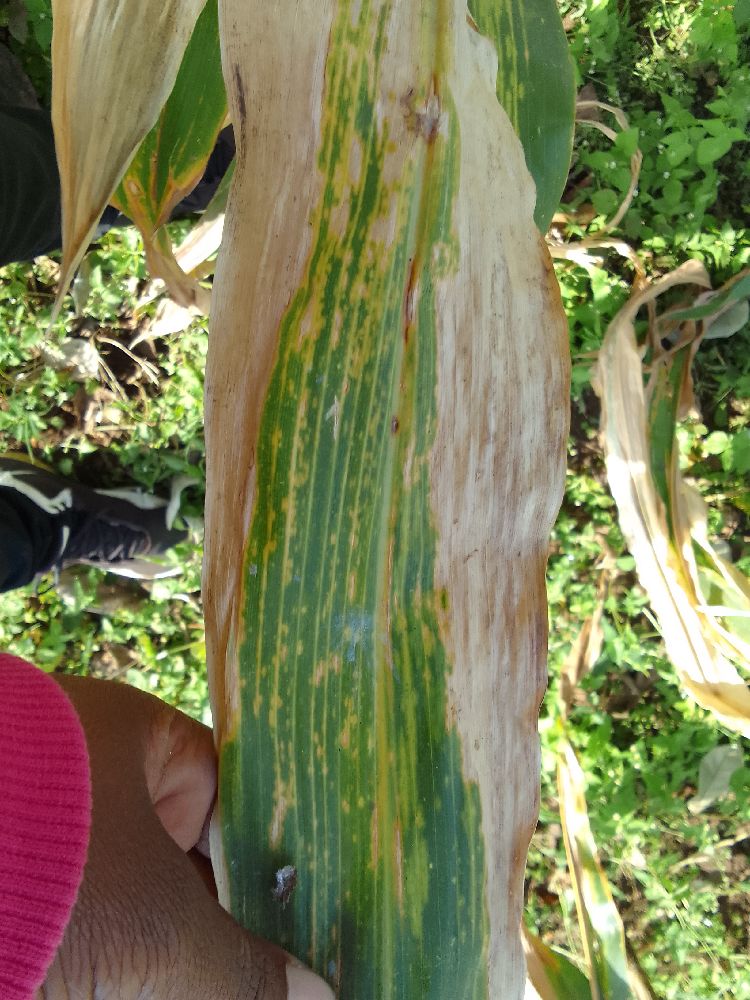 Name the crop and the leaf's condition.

maize, maize lethal necrosis
